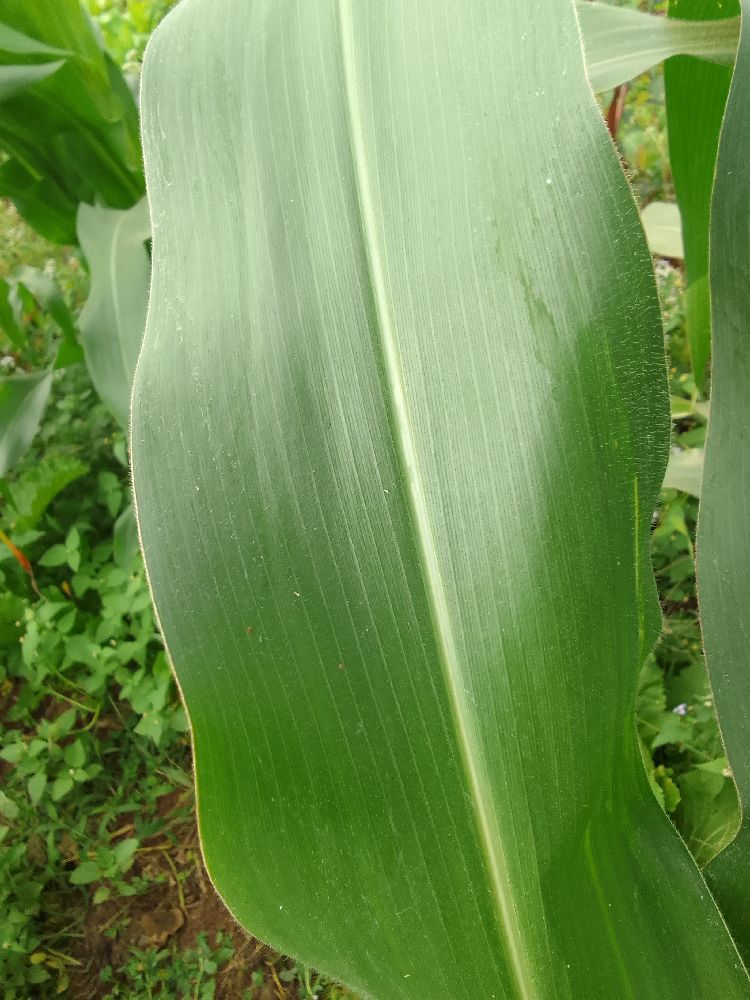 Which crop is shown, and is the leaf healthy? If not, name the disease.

maize, healthy
